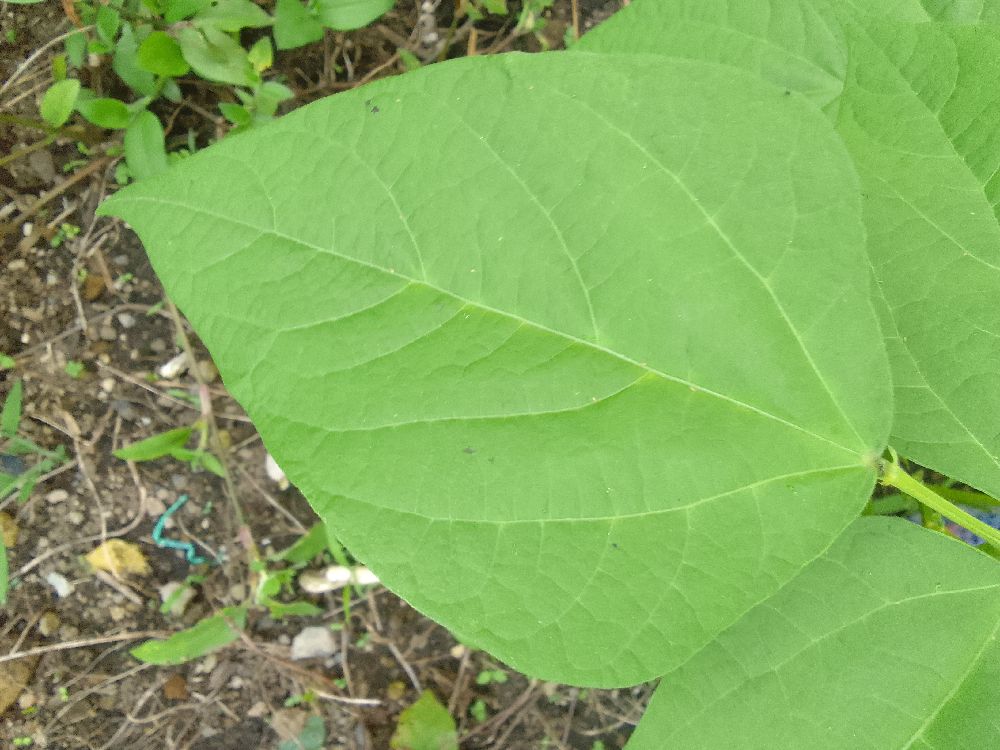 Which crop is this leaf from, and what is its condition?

common bean, healthy
